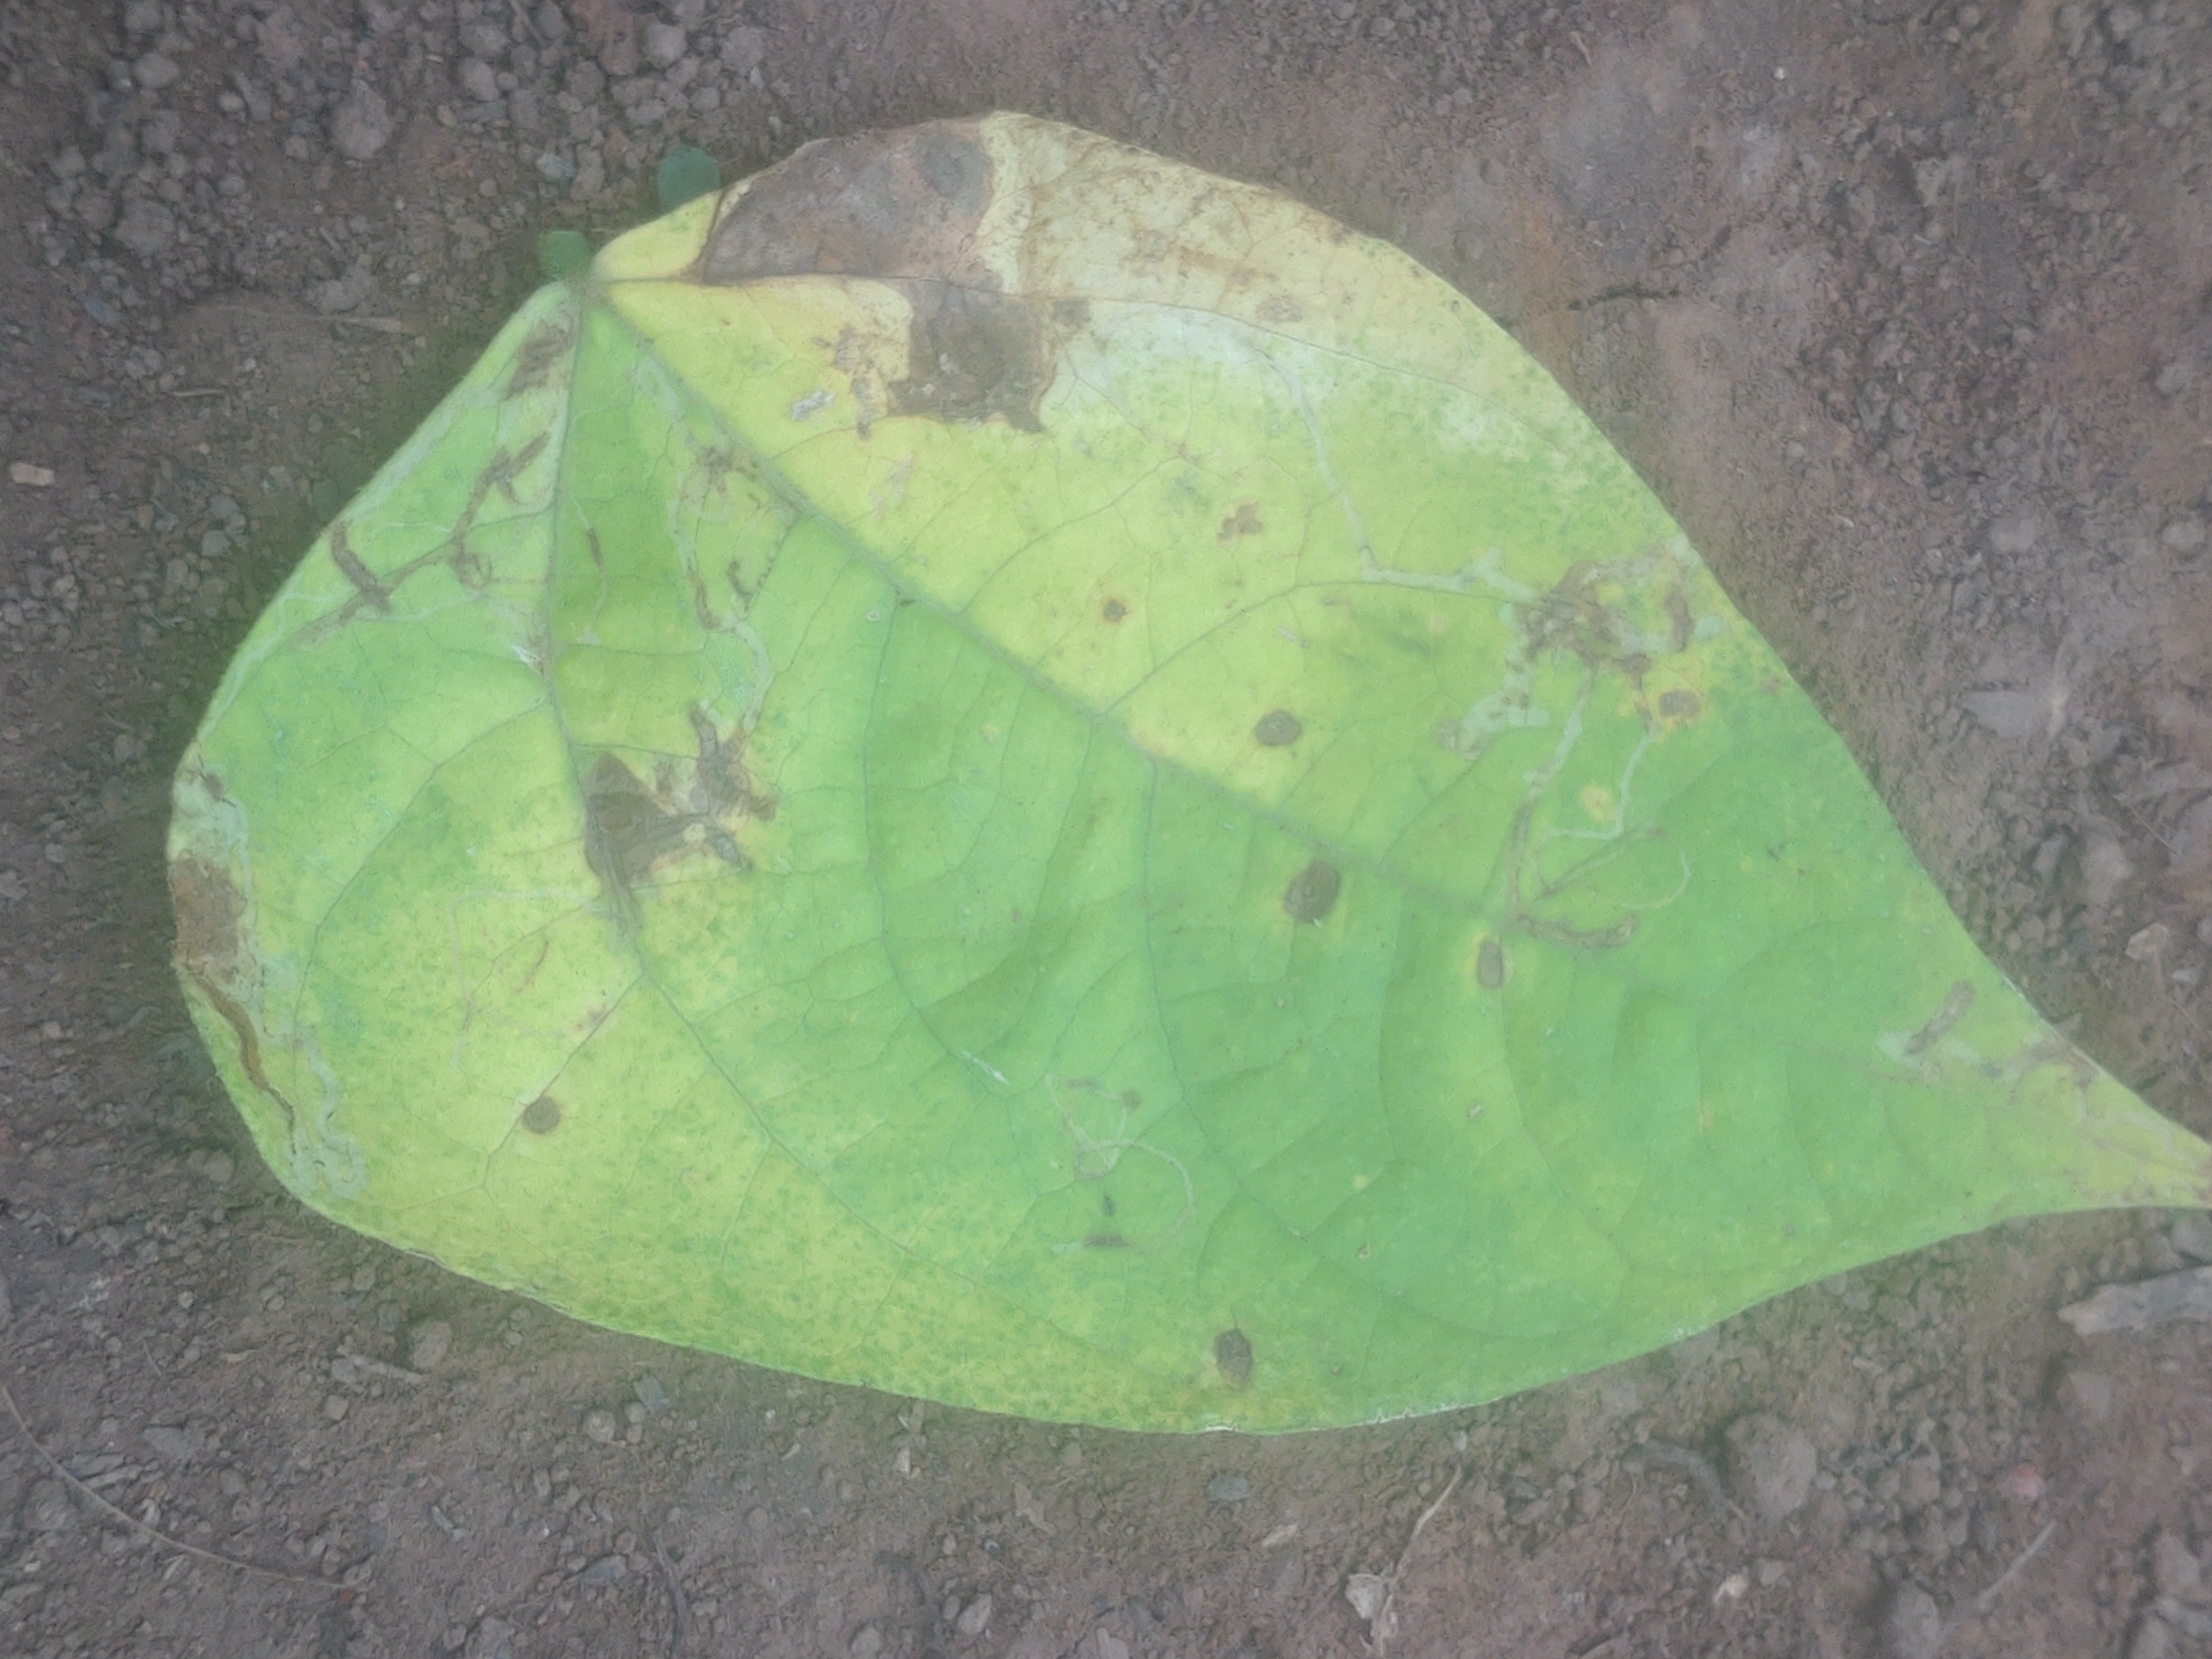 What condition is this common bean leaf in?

anthracnose
